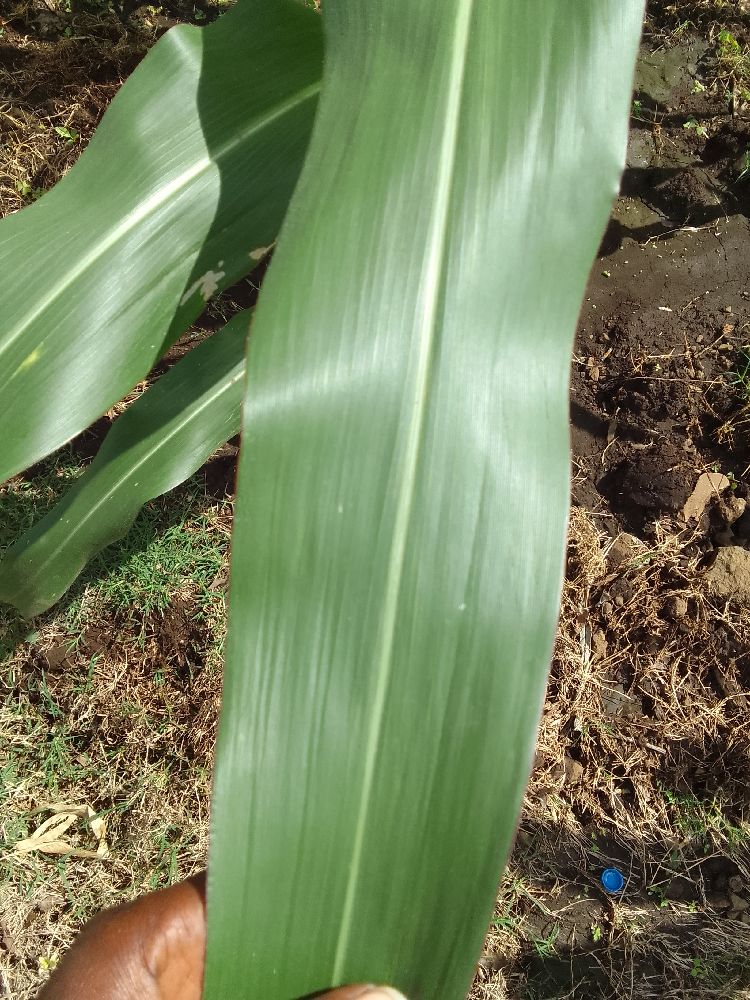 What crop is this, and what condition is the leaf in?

maize, healthy
